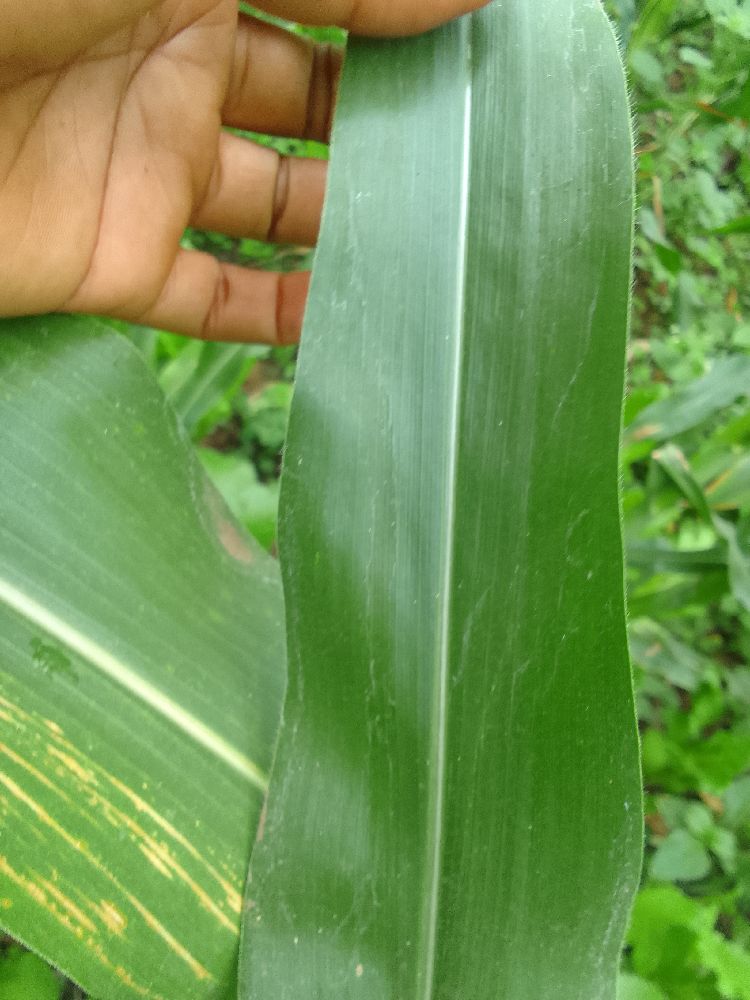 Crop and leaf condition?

maize, healthy
